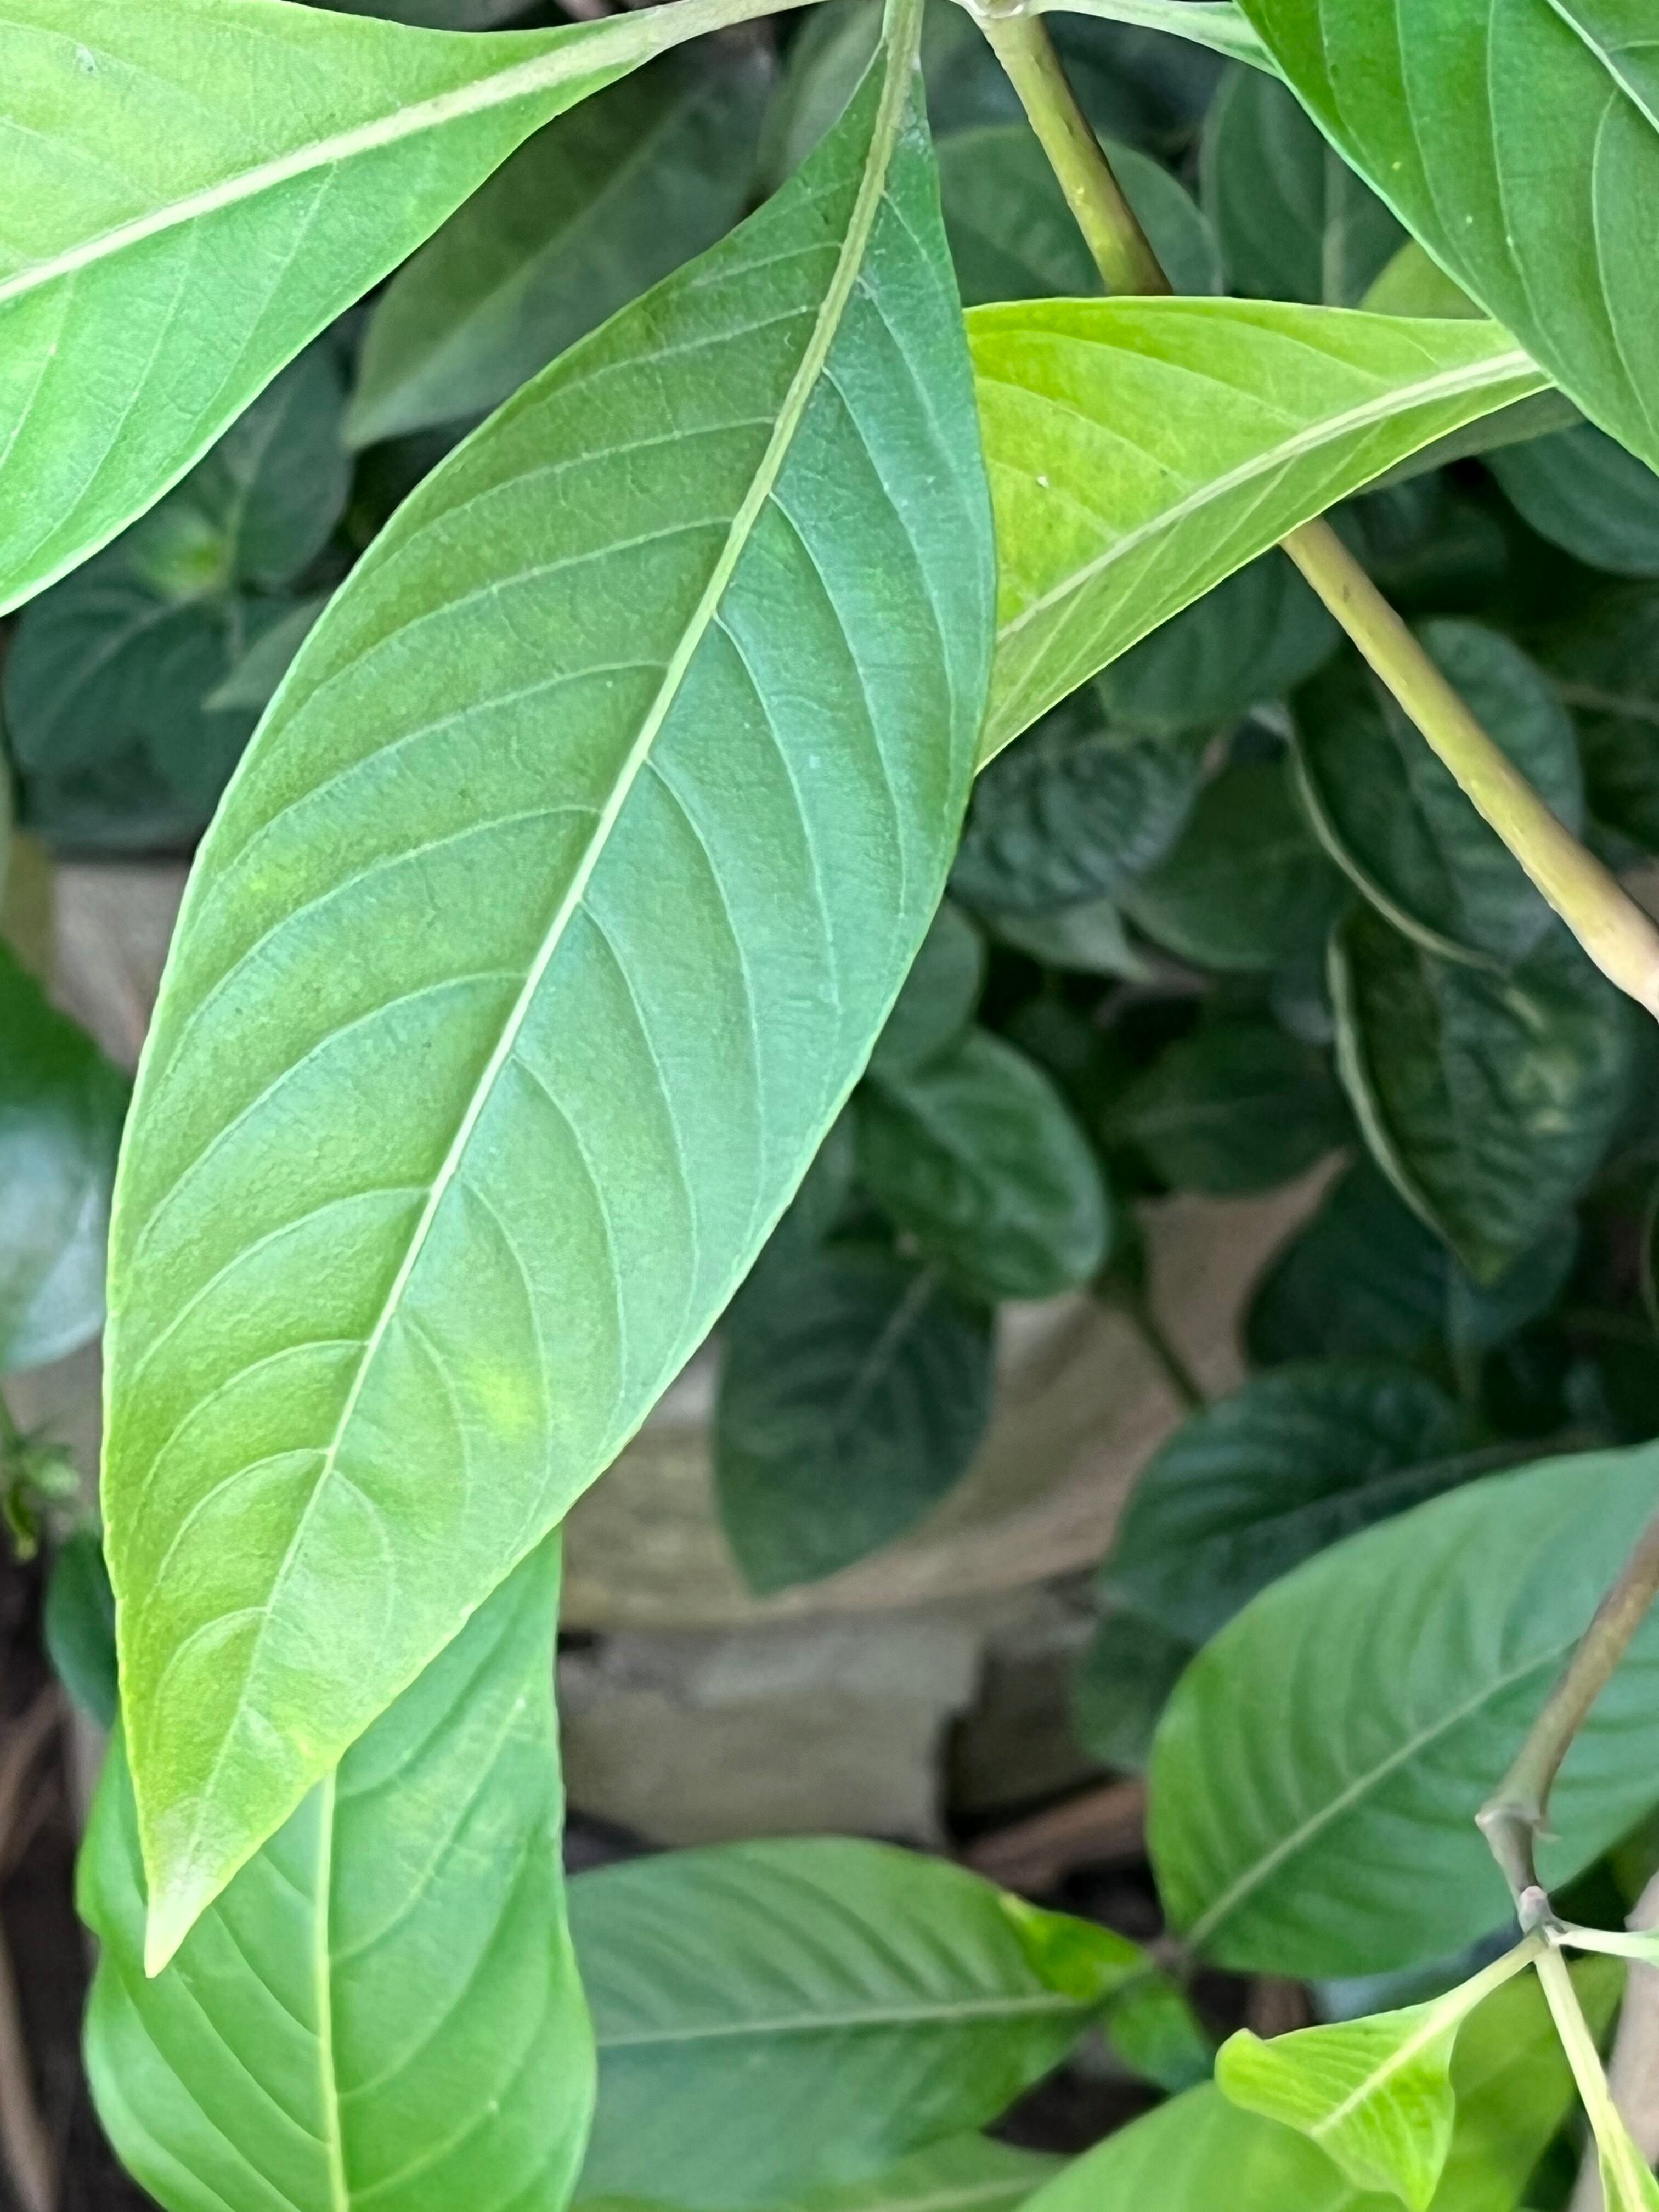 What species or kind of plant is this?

vasaka
